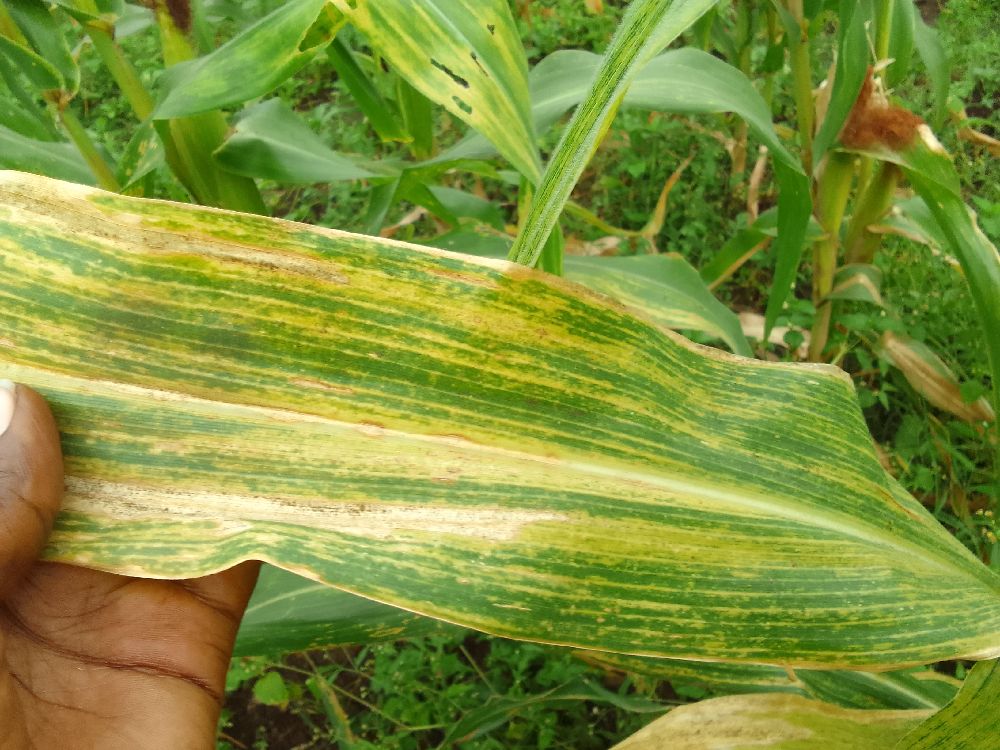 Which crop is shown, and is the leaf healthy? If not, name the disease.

maize, maize lethal necrosis
